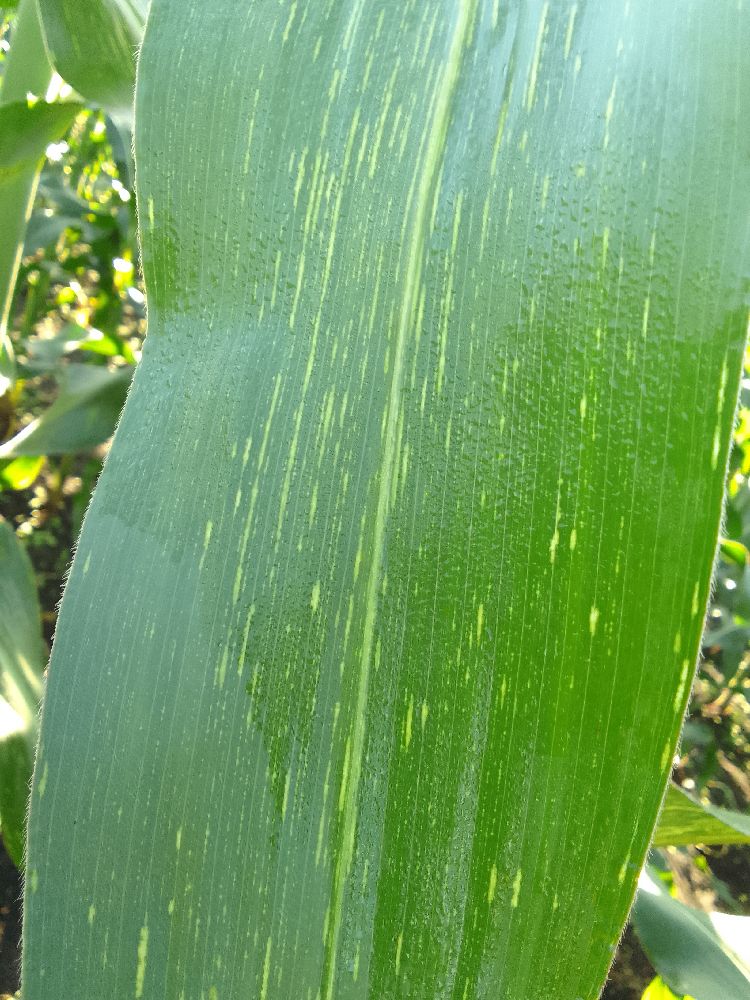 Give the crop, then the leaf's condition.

maize, maize streak virus
